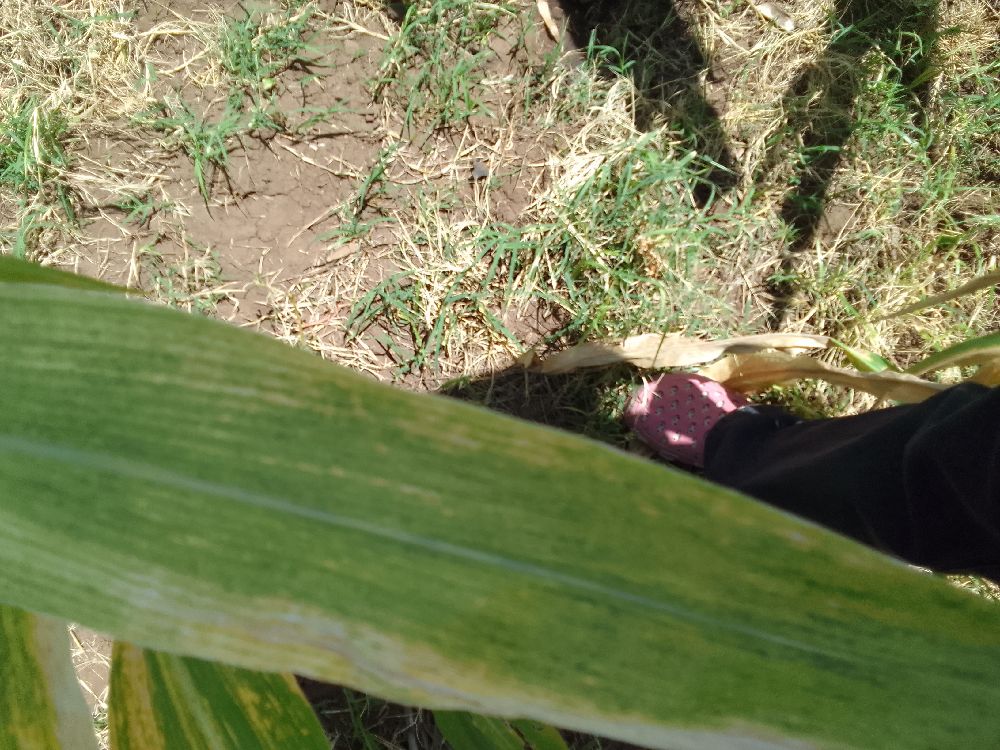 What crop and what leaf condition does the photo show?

maize, maize lethal necrosis
